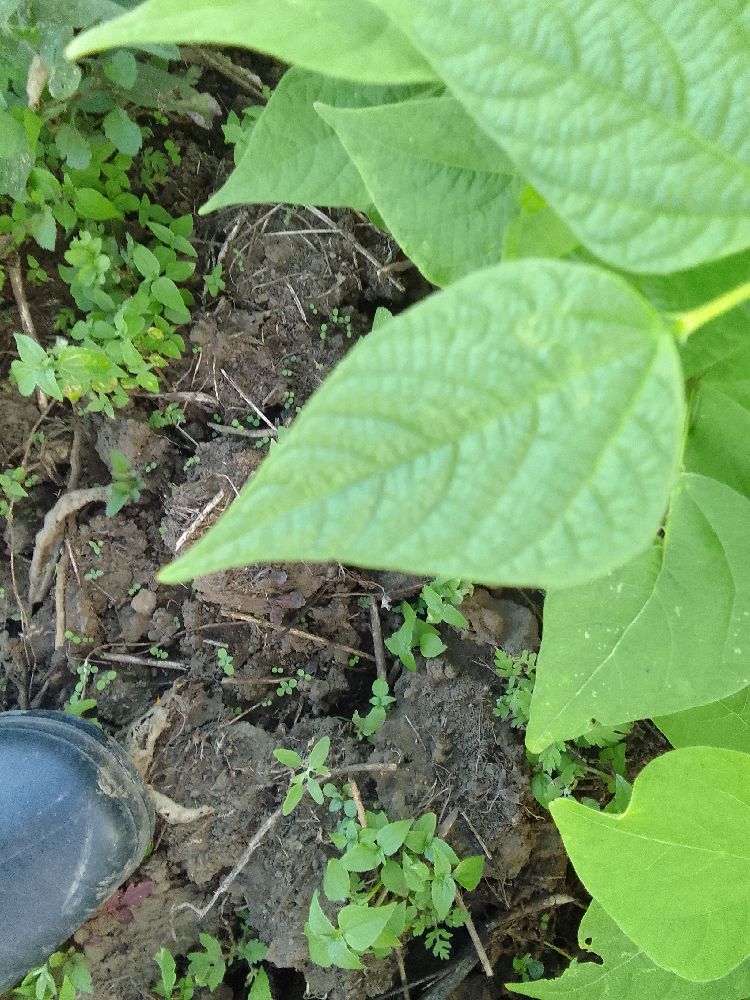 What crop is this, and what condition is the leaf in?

common bean, healthy
